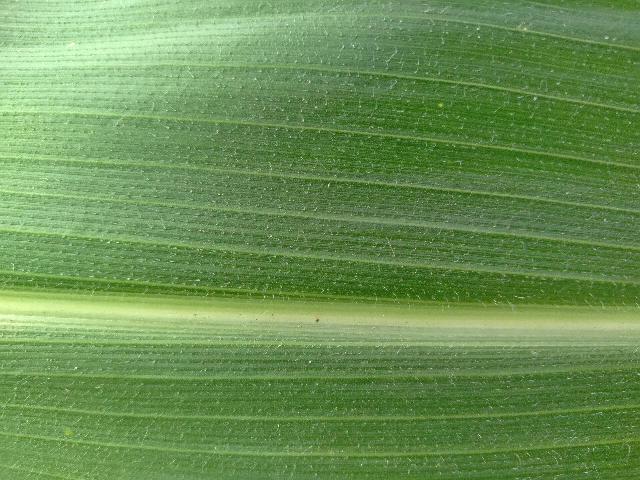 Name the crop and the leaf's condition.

maize, healthy
